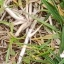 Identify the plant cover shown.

grass
